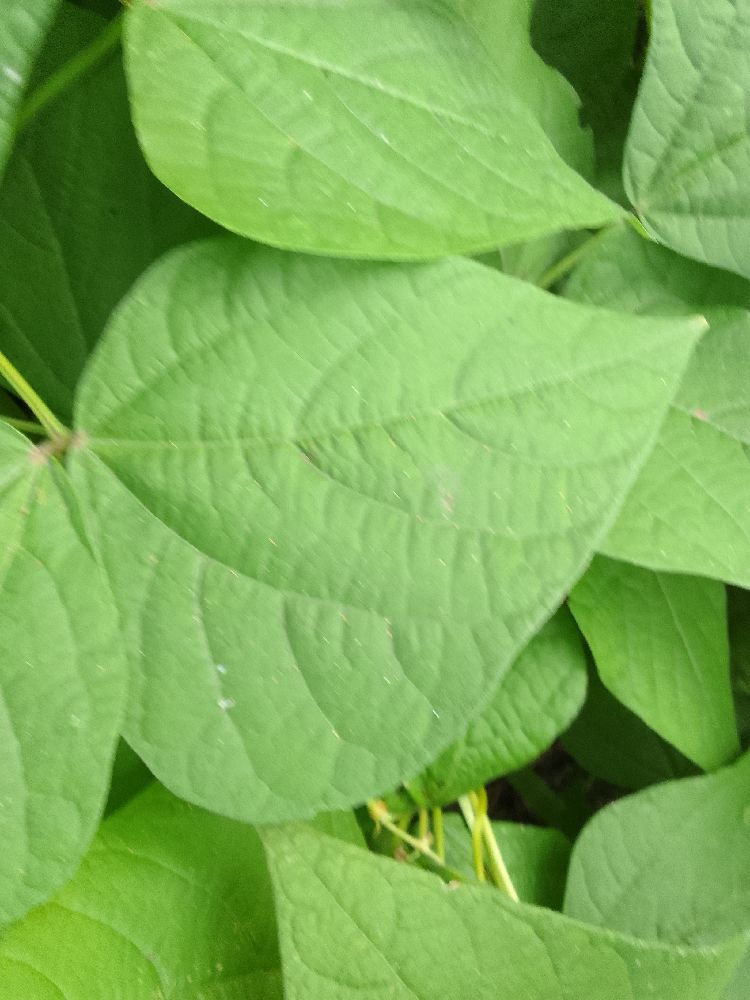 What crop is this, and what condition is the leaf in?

common bean, healthy
